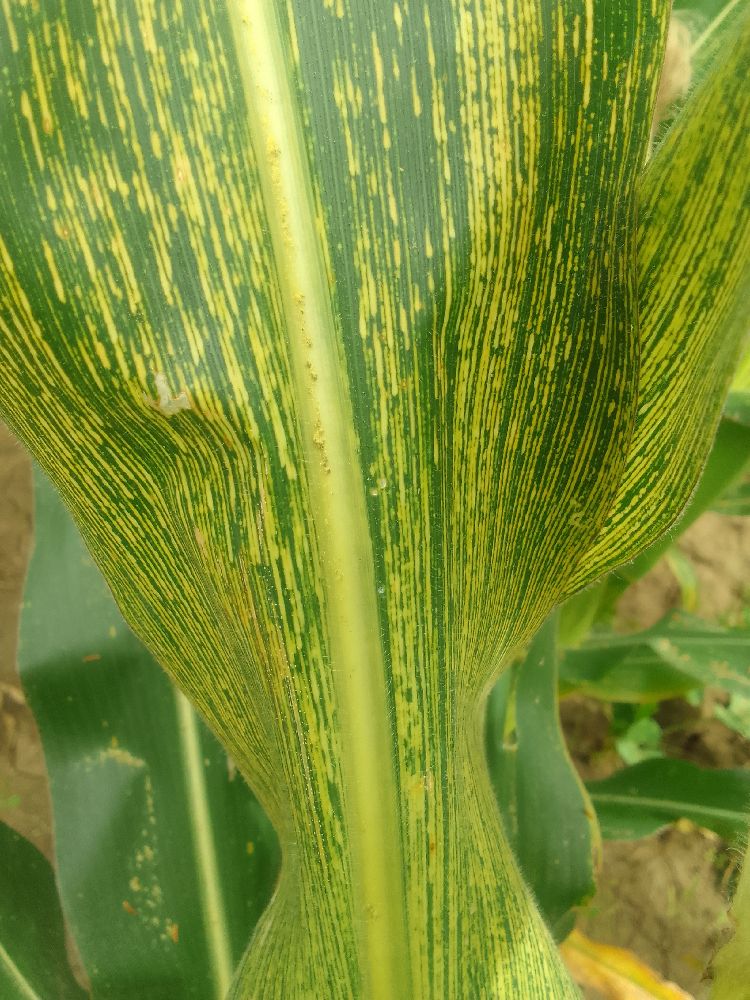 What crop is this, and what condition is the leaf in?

maize, maize streak virus
